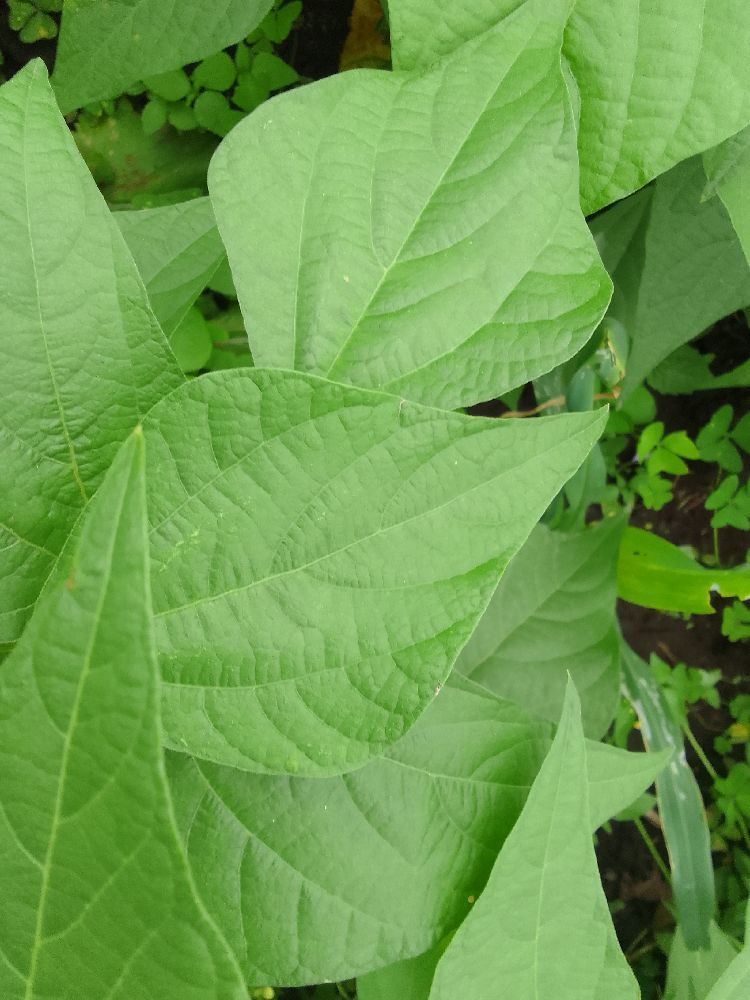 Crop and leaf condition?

common bean, healthy
